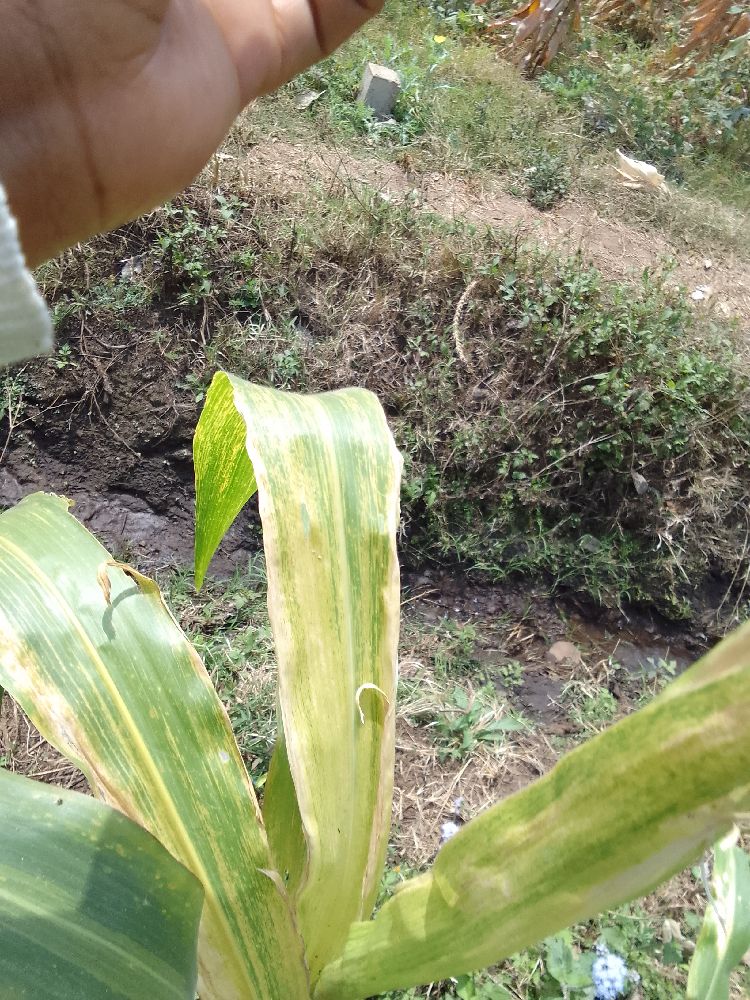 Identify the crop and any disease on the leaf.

maize, maize lethal necrosis
